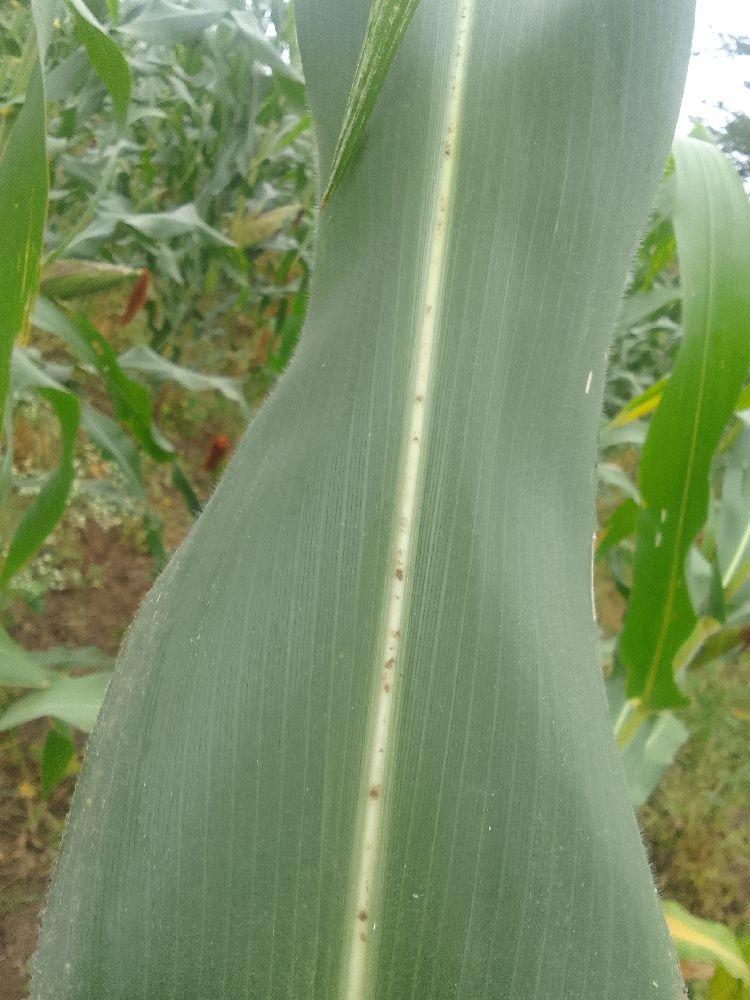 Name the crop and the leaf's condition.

maize, healthy
